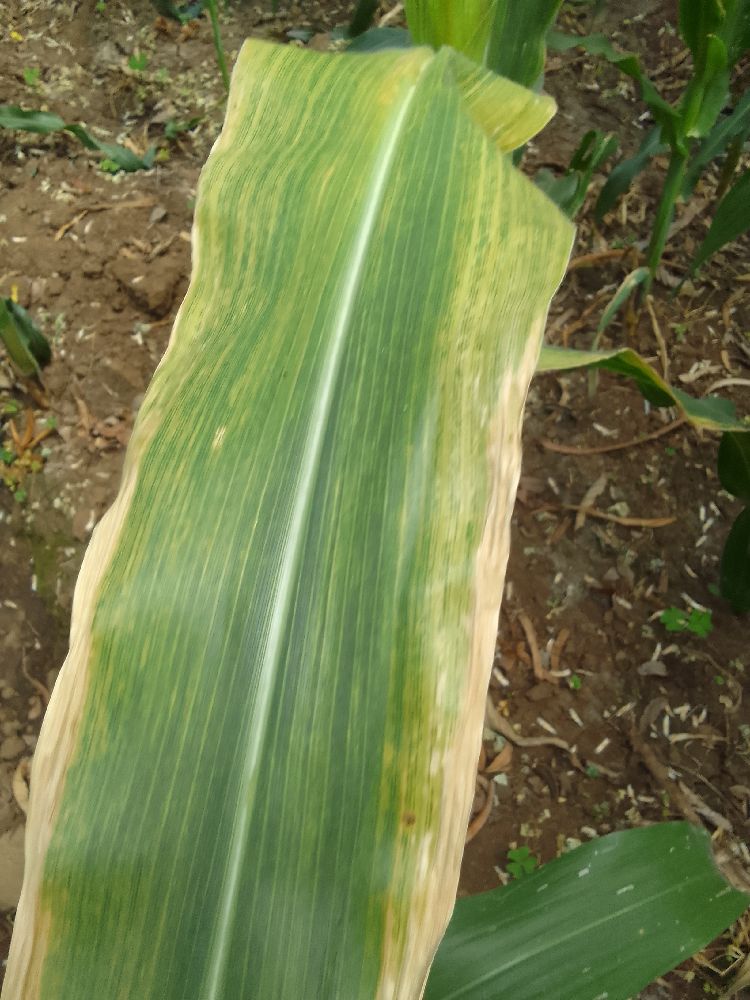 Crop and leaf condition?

maize, maize lethal necrosis
